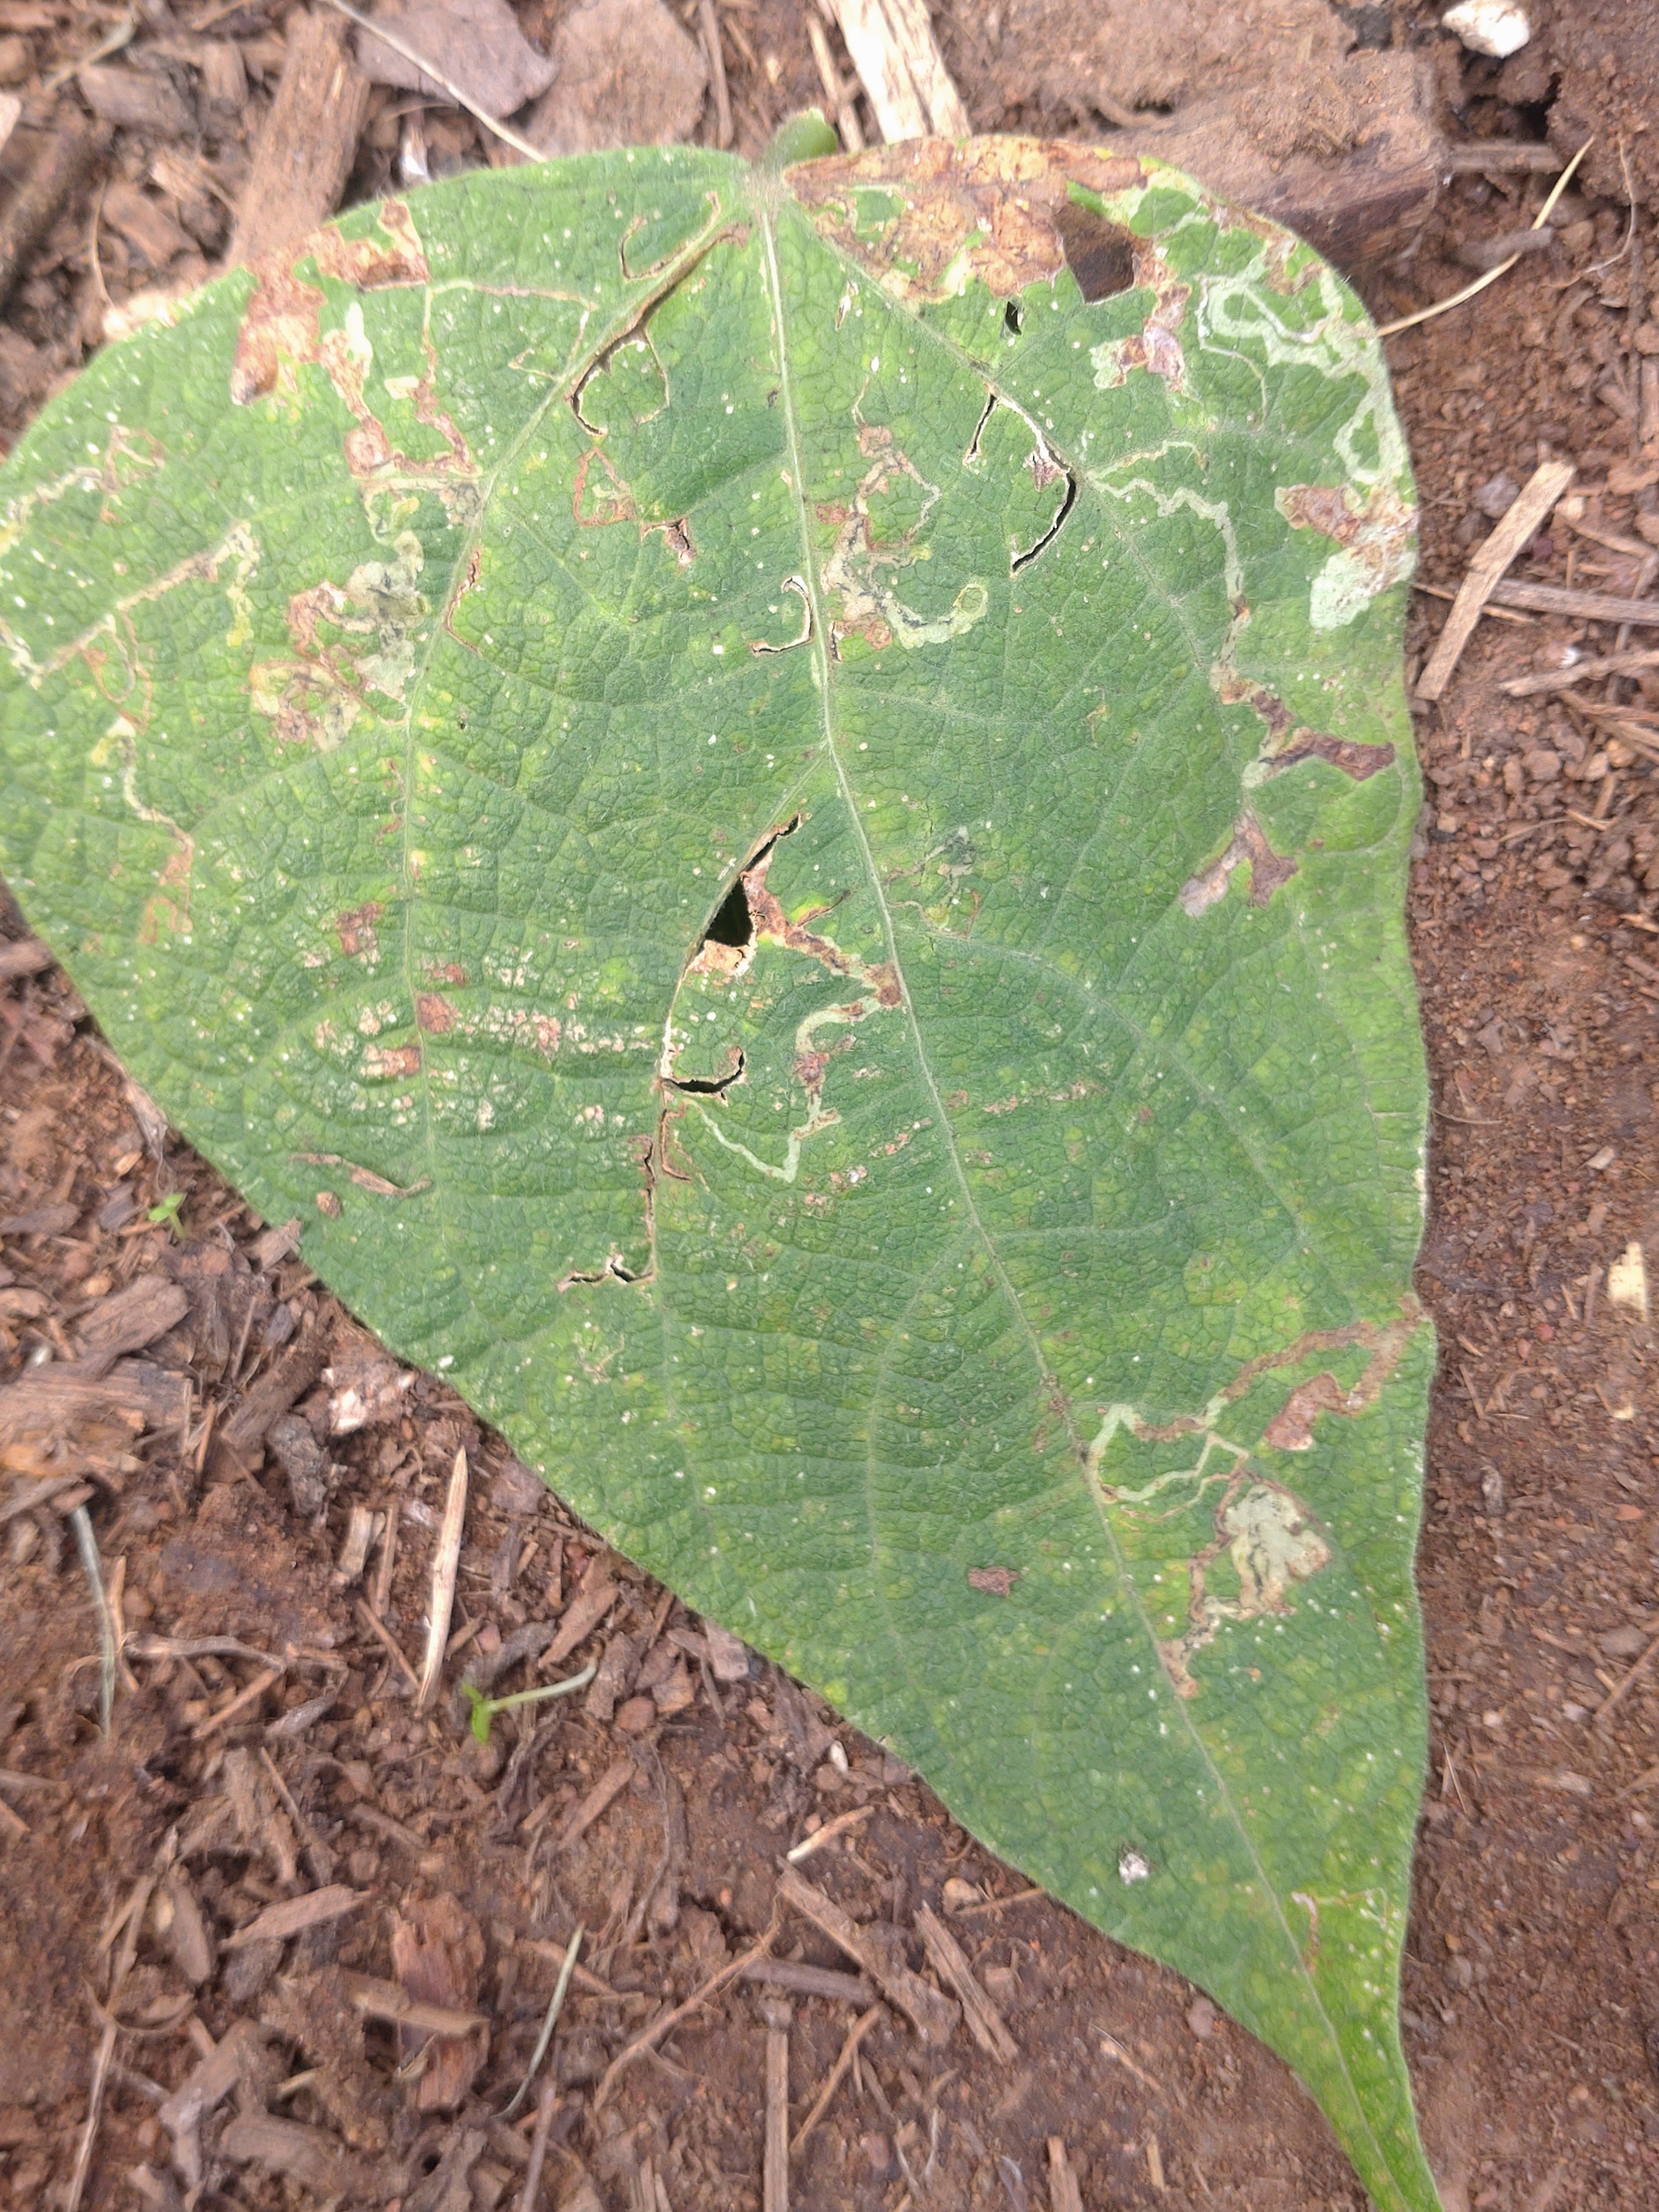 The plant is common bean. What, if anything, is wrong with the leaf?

anthracnose
